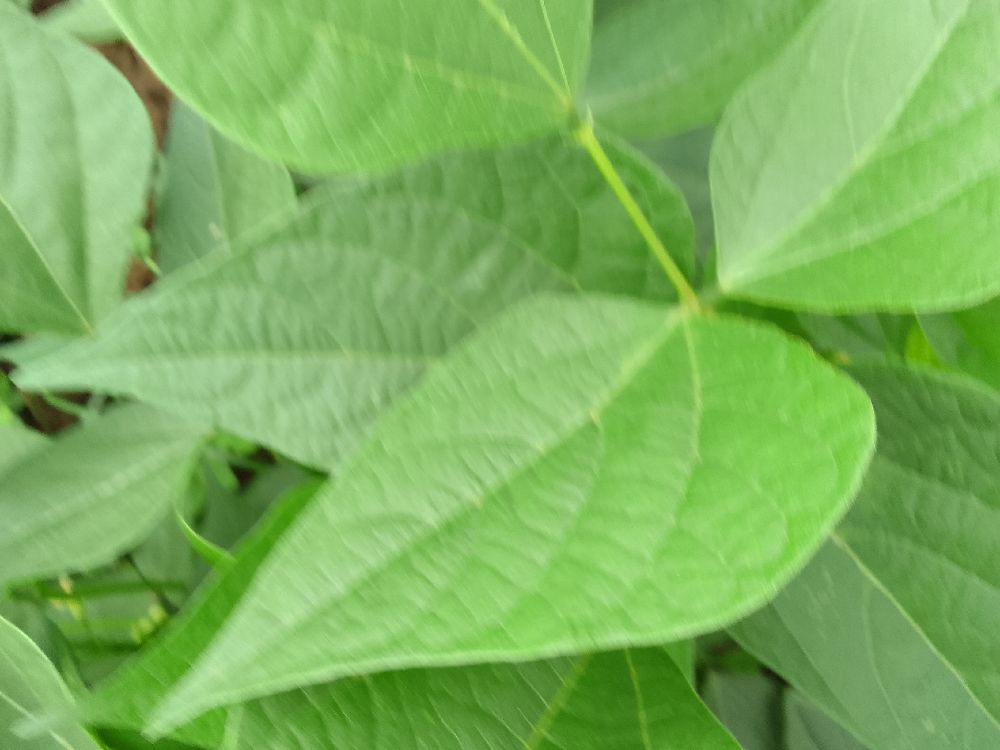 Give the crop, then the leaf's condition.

common bean, healthy
